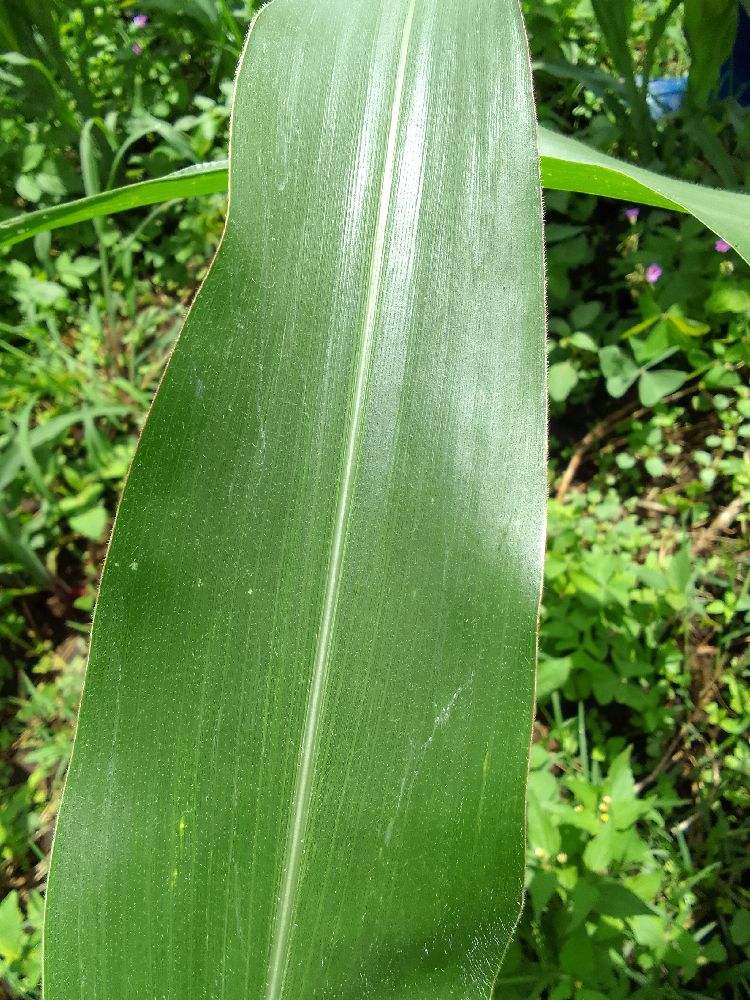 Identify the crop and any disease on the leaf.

maize, healthy
